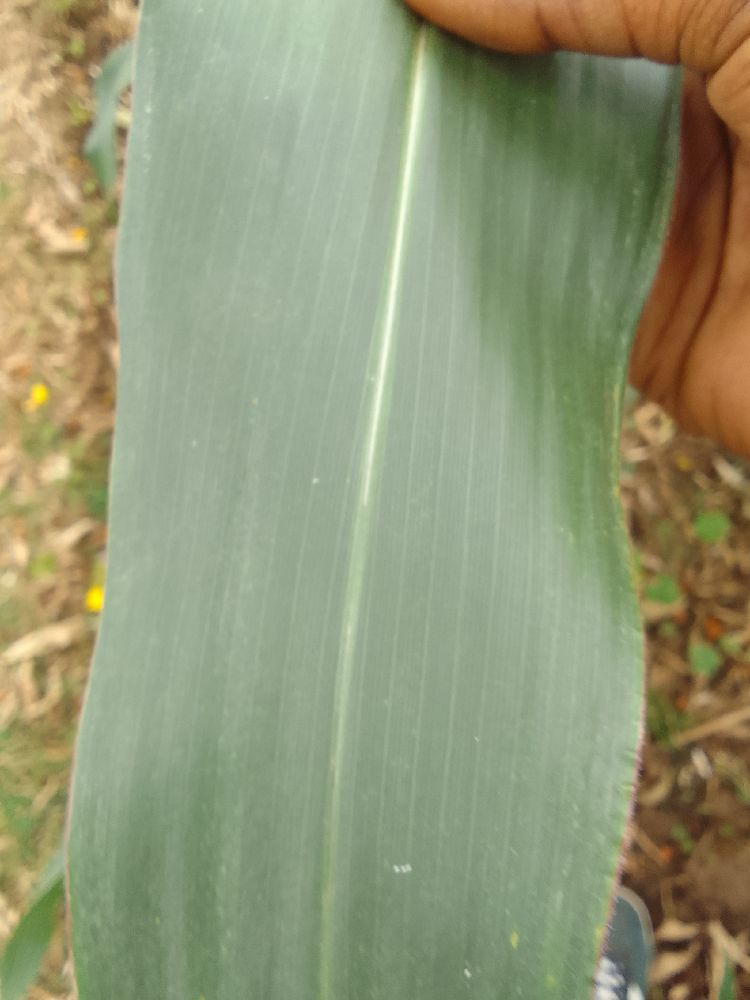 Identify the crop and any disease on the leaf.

maize, healthy
